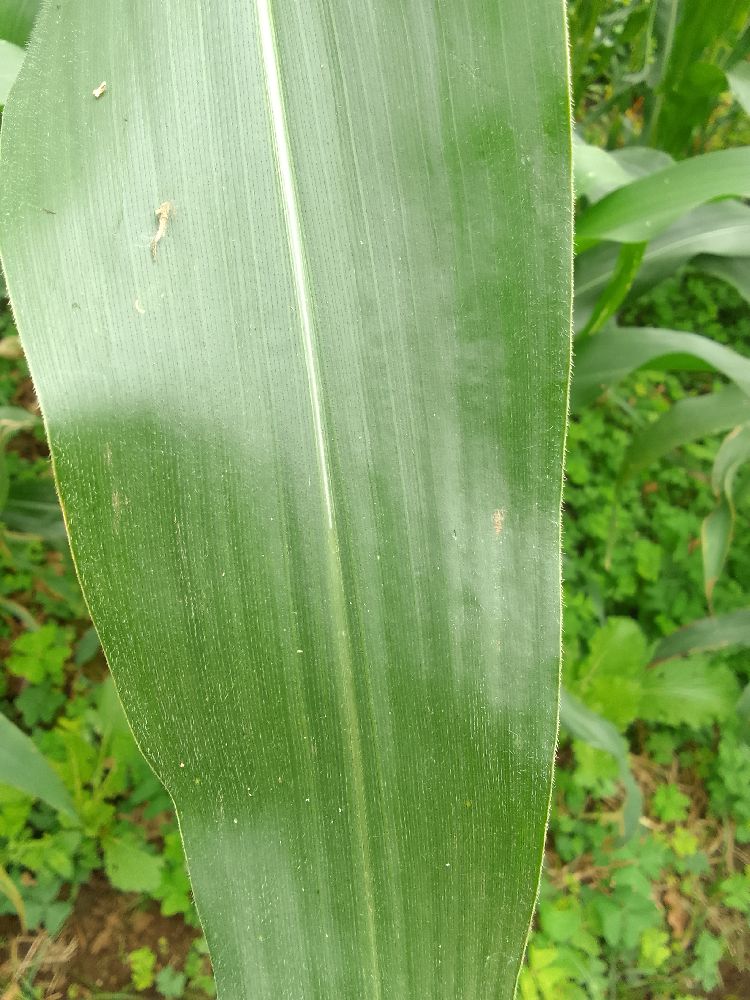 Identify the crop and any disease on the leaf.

maize, healthy
